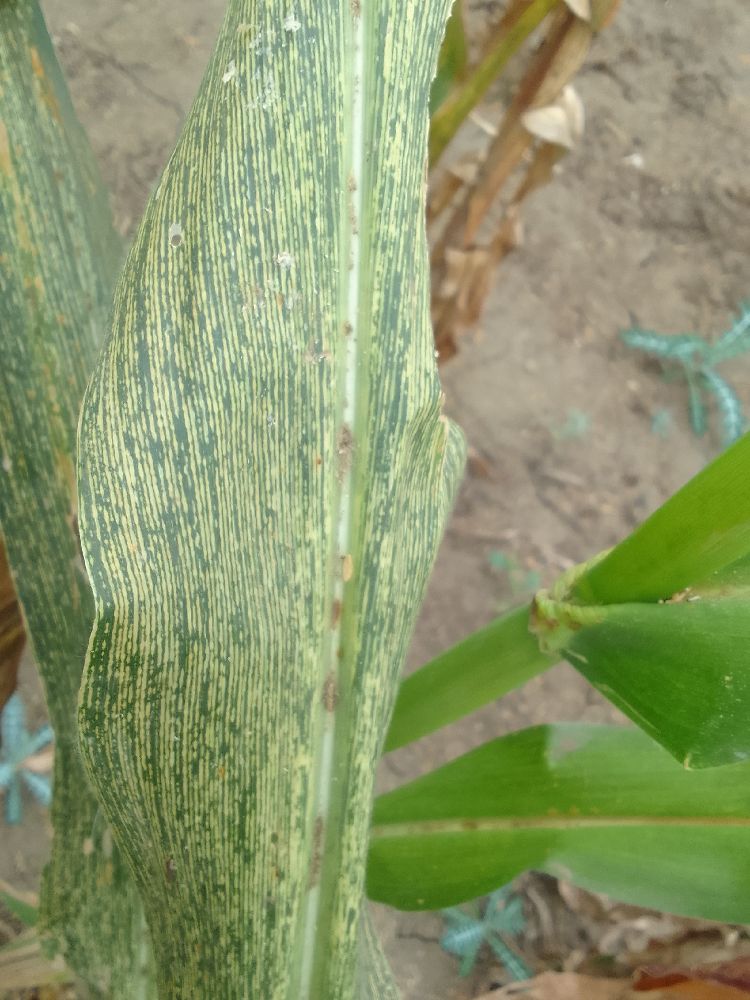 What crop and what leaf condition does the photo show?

maize, maize streak virus
